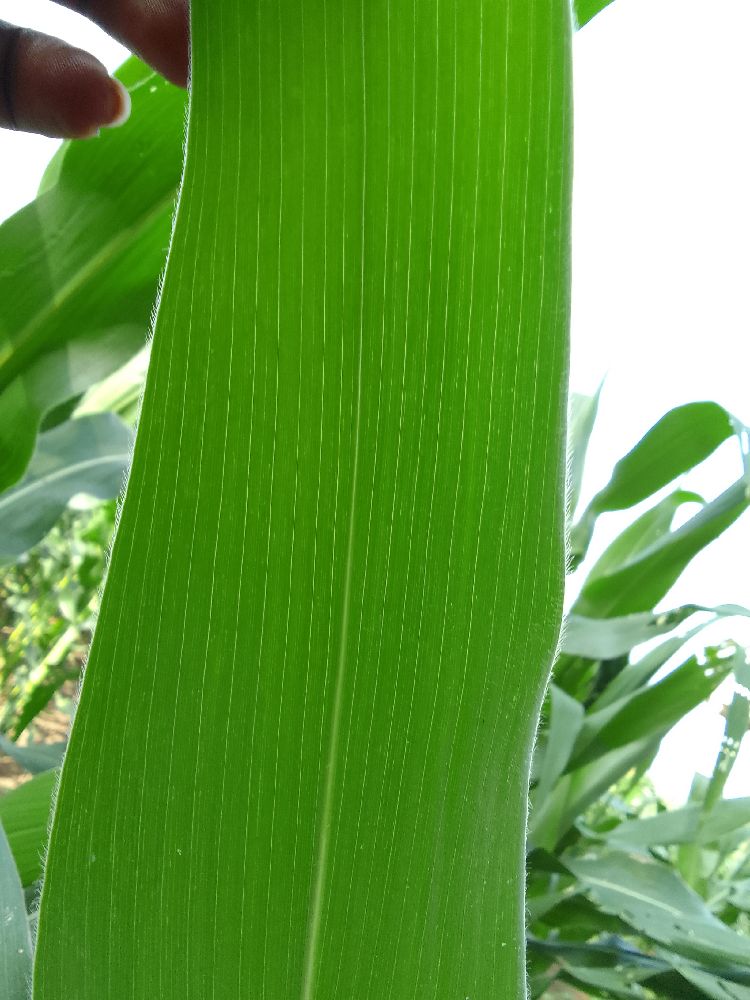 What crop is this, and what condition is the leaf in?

maize, healthy
